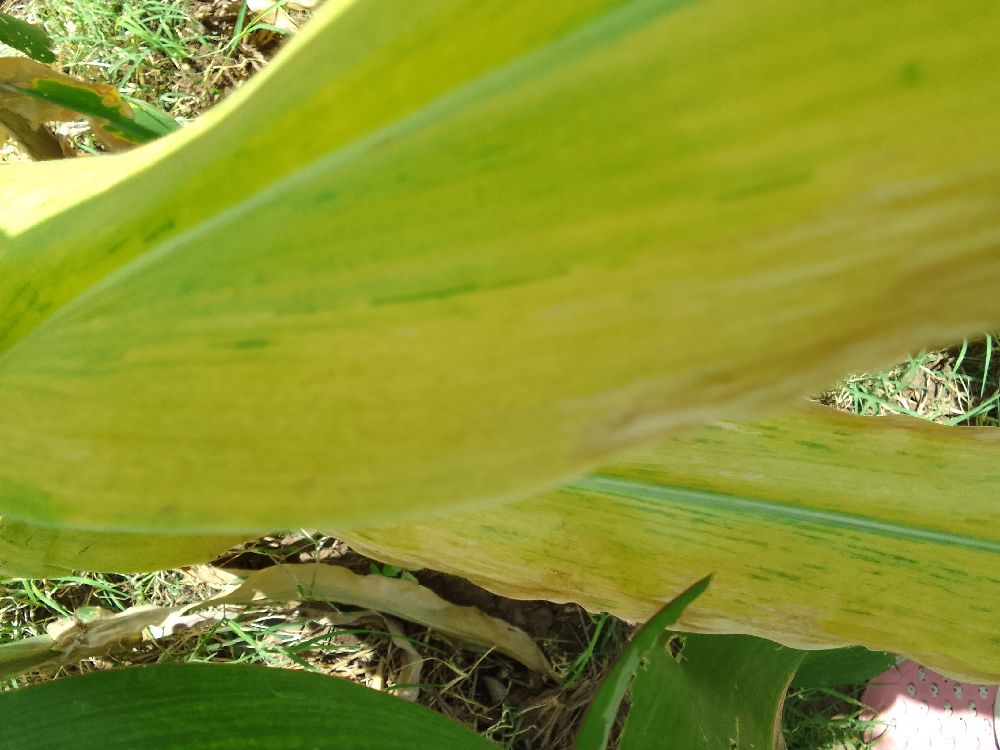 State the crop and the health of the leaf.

maize, maize lethal necrosis
